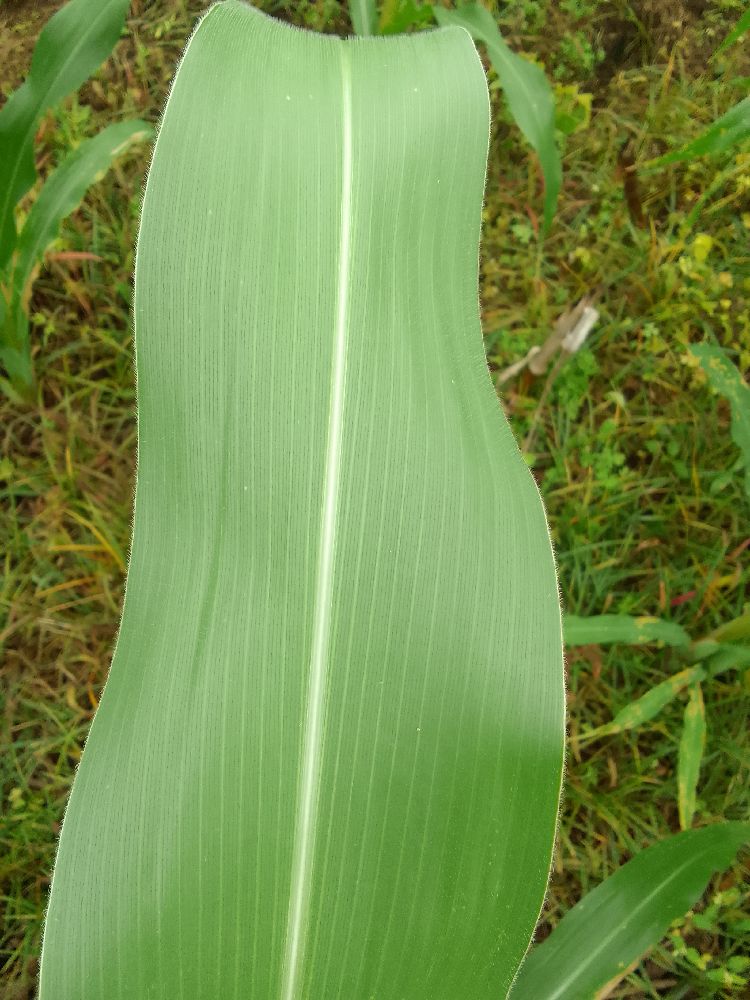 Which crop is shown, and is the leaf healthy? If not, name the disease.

maize, healthy
